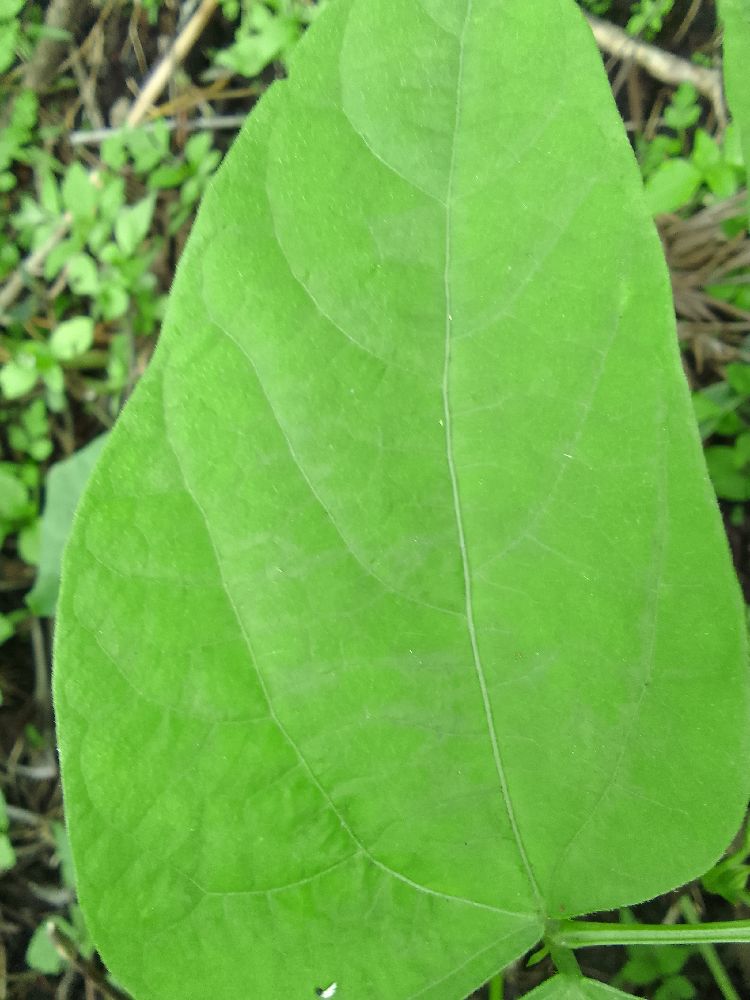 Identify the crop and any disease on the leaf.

common bean, healthy
